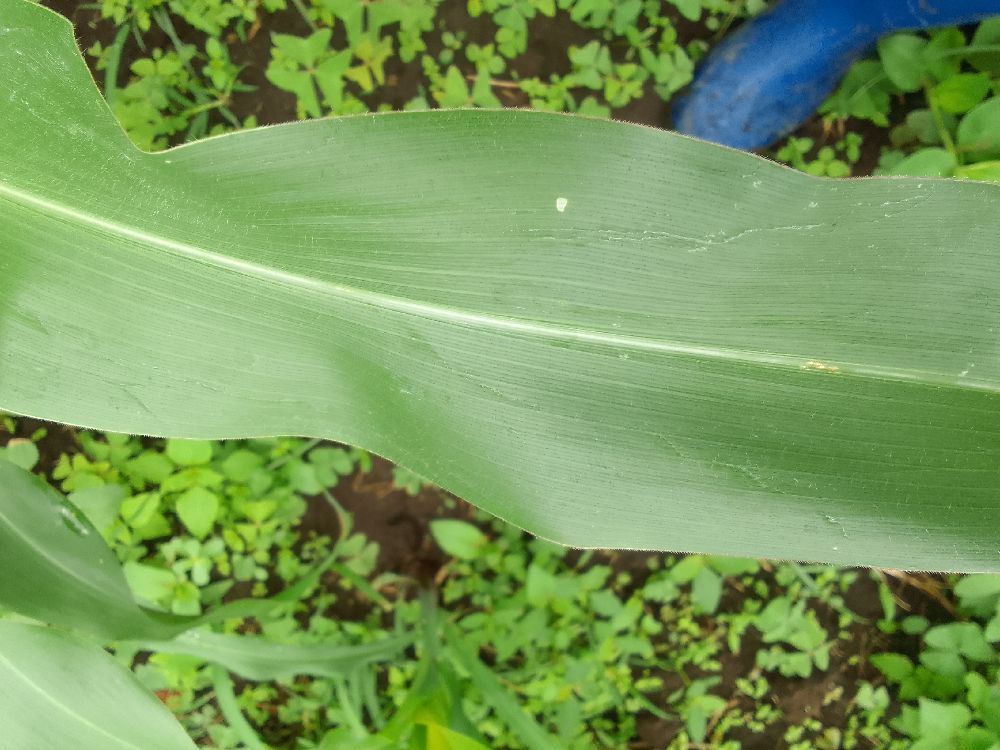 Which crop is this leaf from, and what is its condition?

maize, healthy
